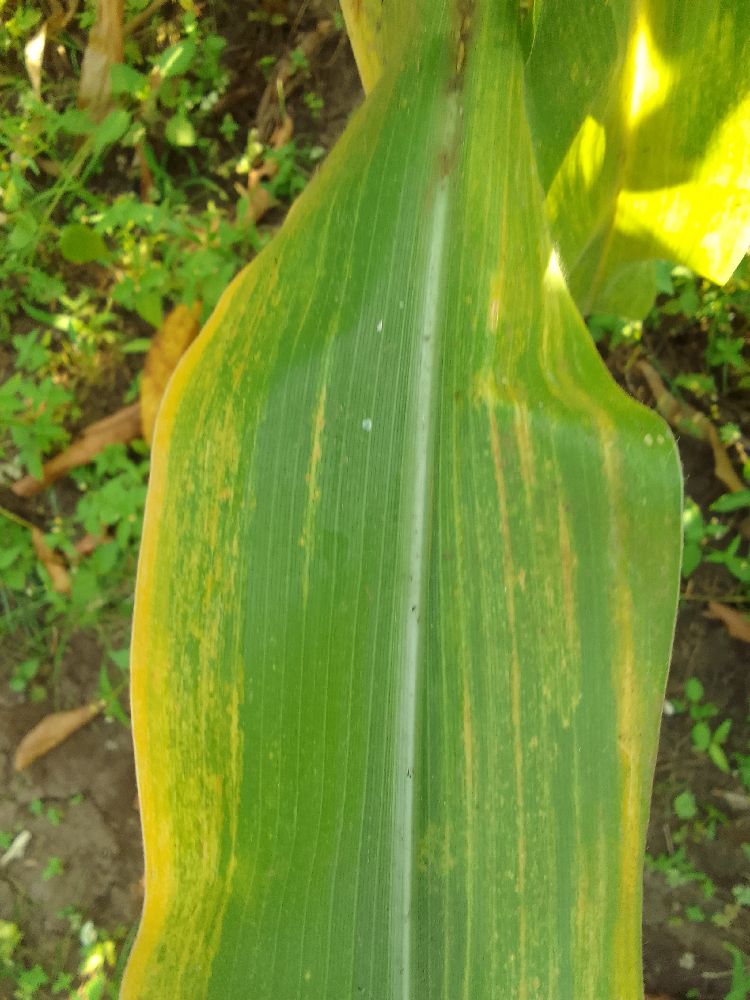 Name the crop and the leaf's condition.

maize, maize lethal necrosis
